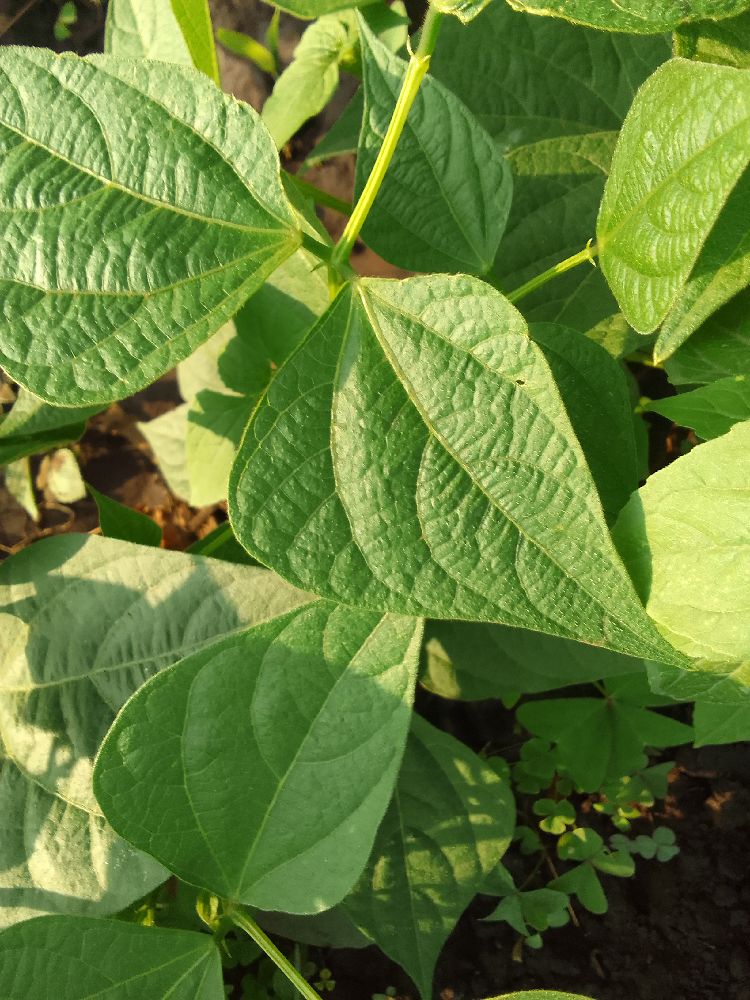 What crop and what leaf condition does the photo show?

common bean, healthy
